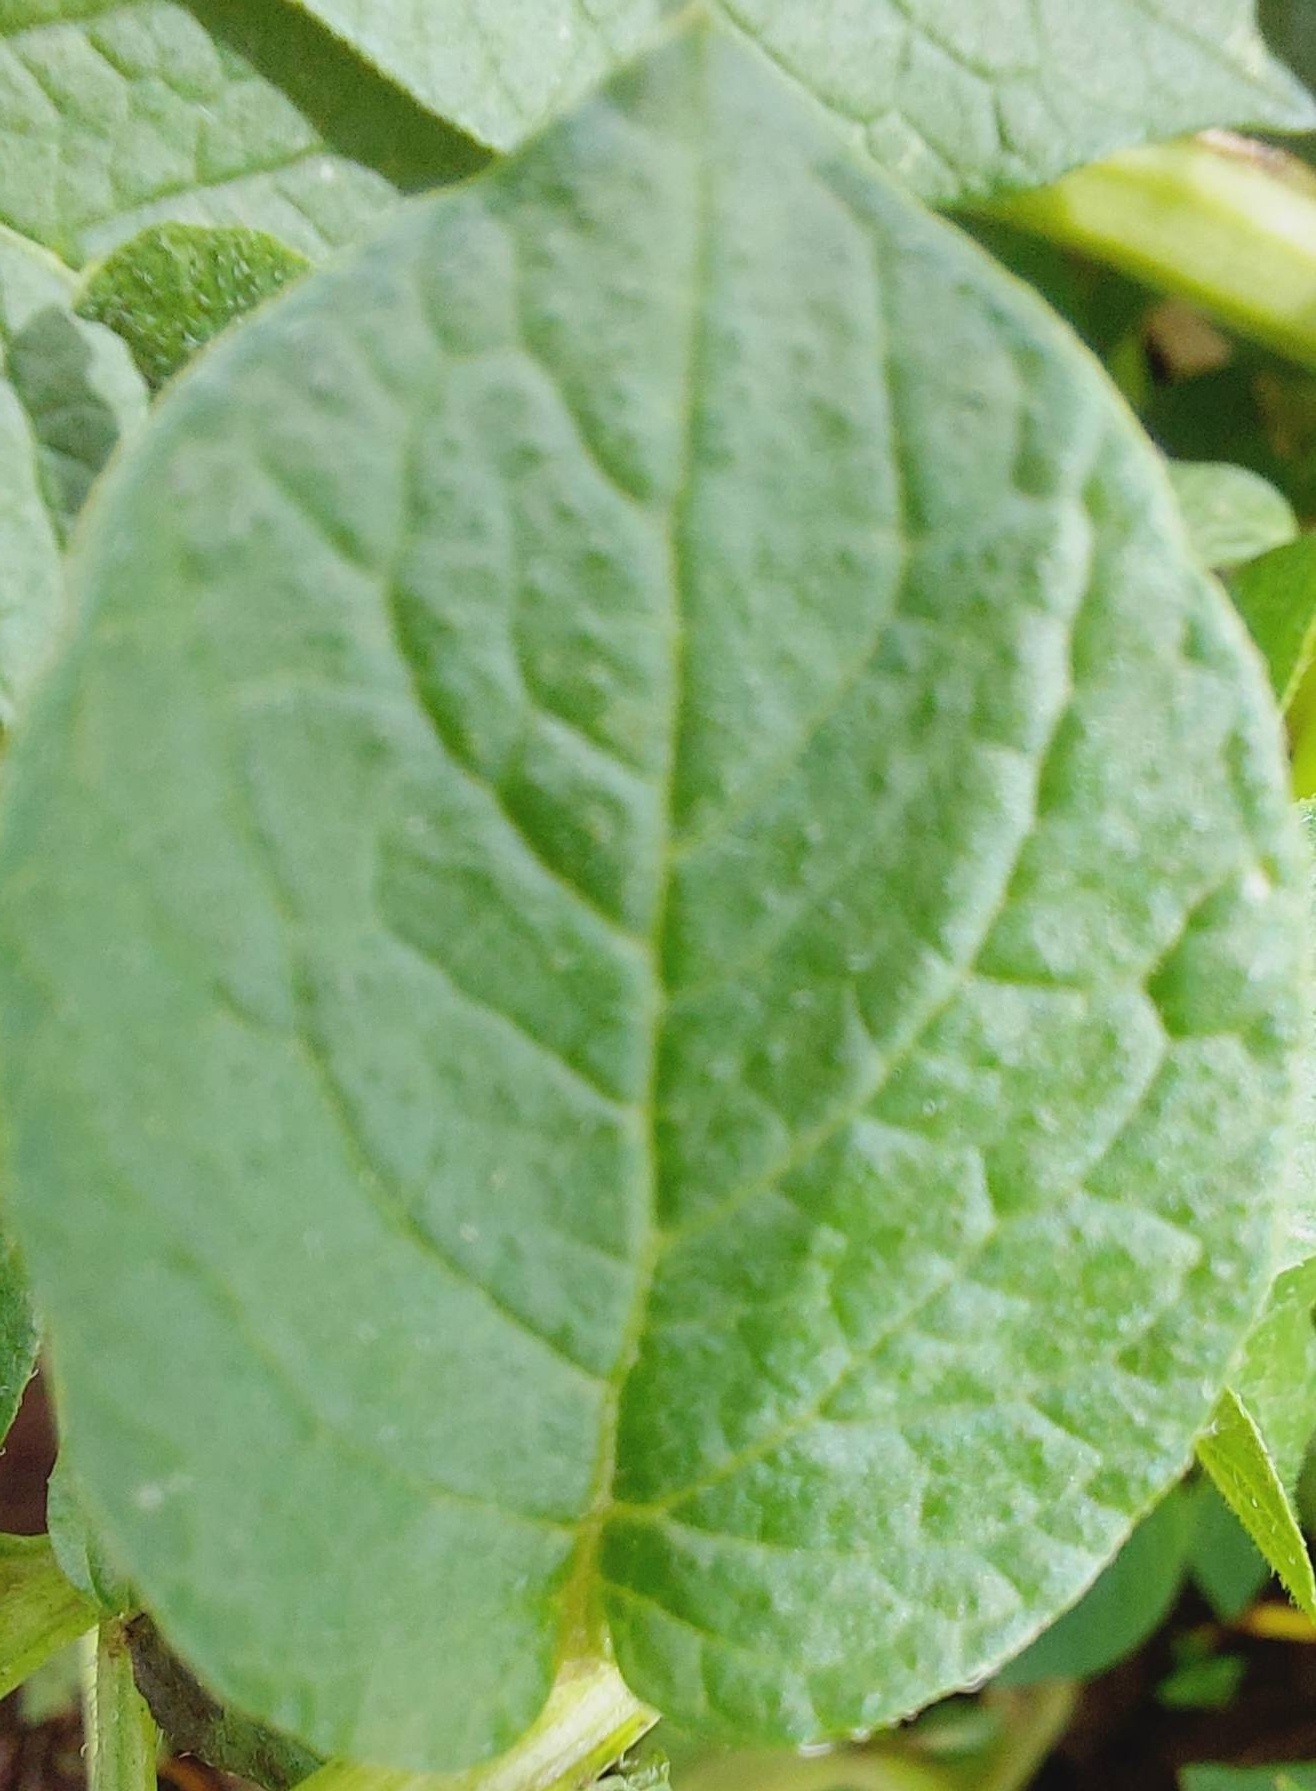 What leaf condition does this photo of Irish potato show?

healthy
